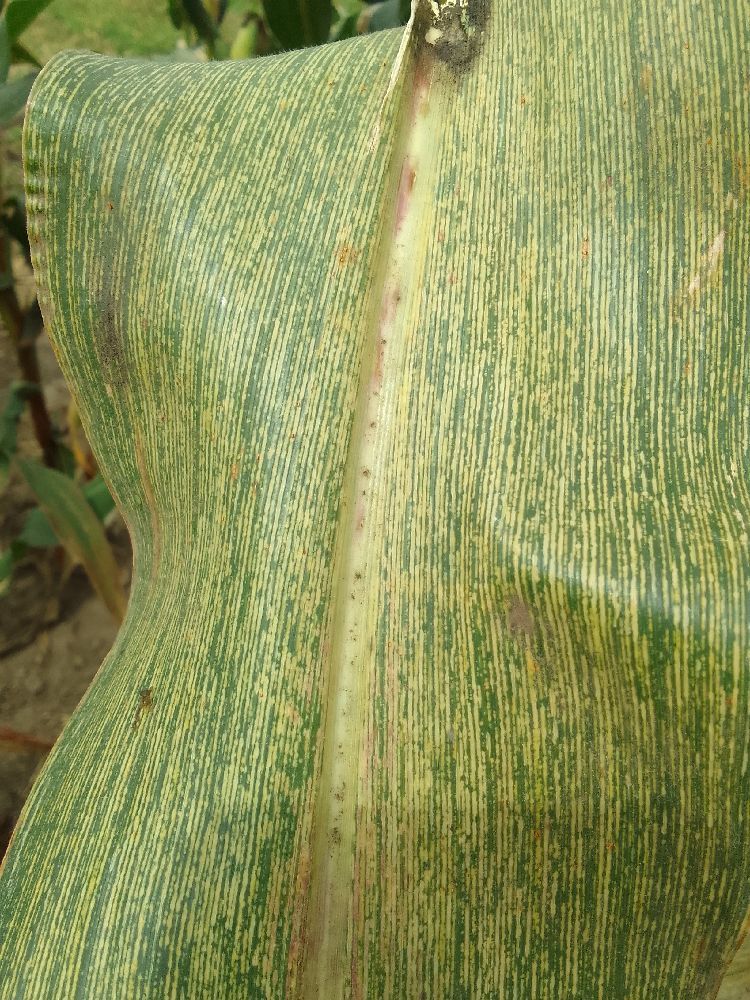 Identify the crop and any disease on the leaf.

maize, maize streak virus
